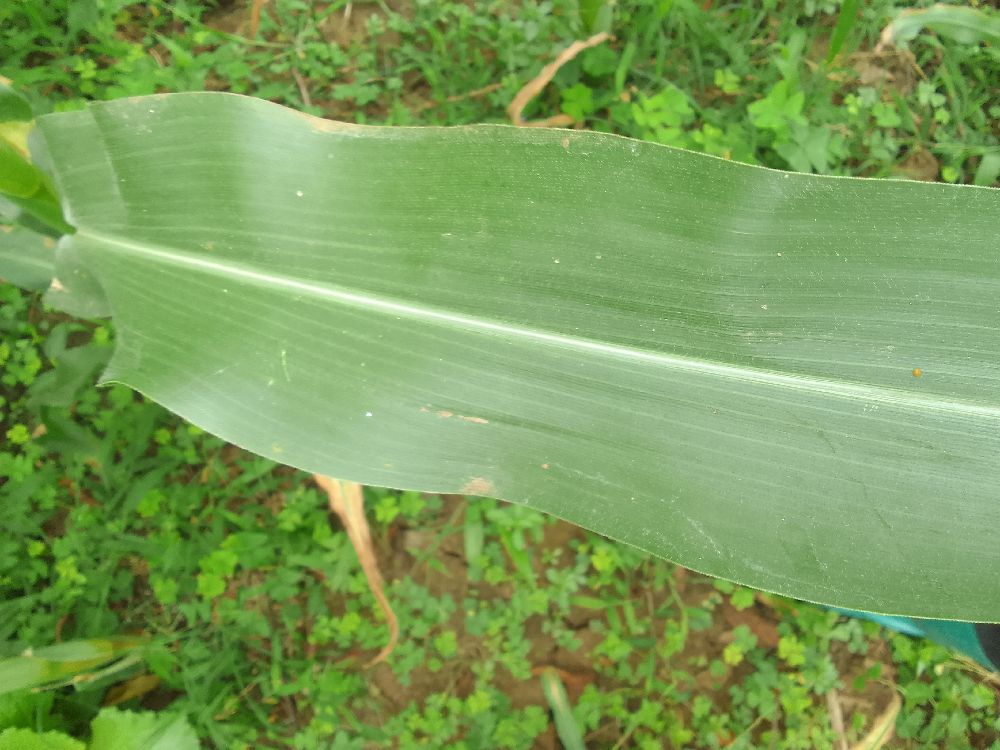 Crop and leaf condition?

maize, healthy
